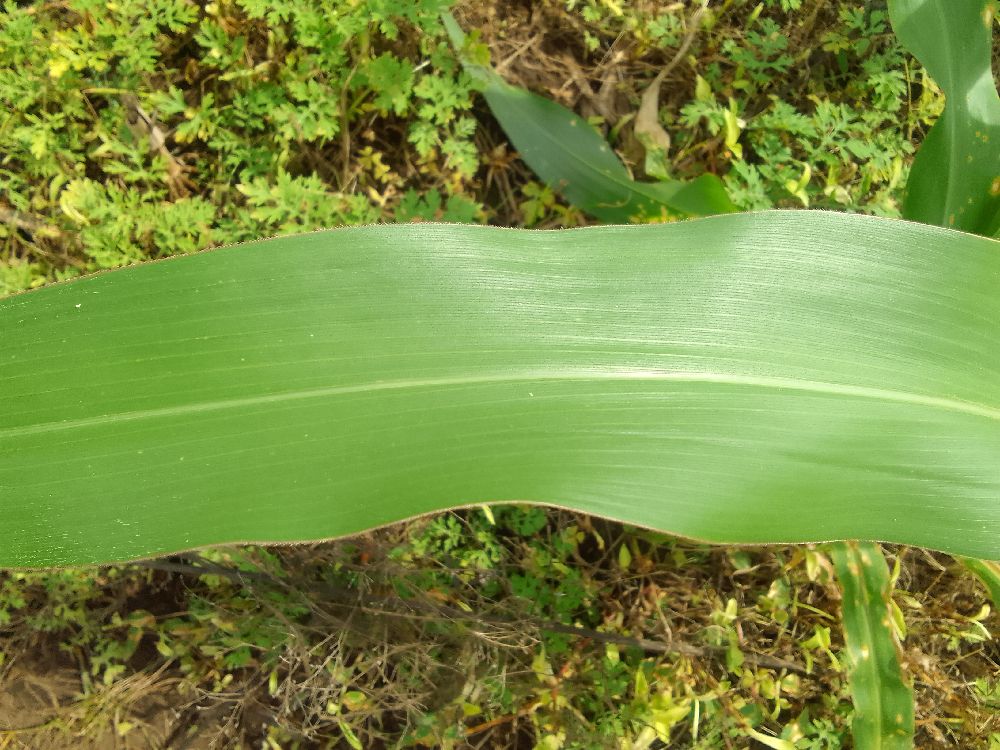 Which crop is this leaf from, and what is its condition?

maize, healthy
